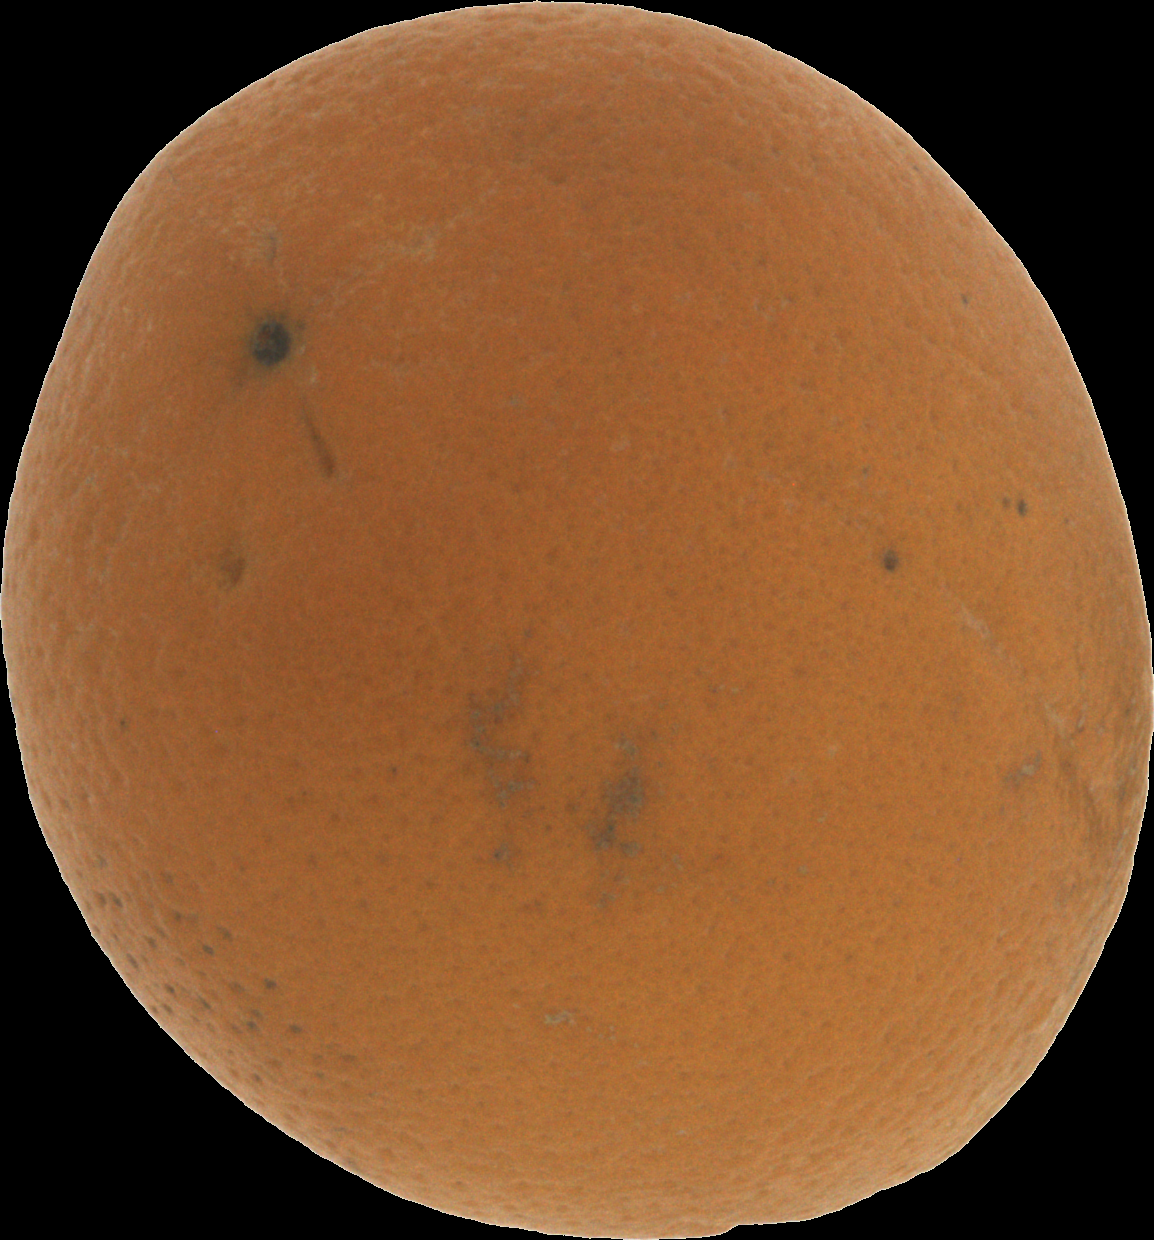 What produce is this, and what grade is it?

orange, bad
